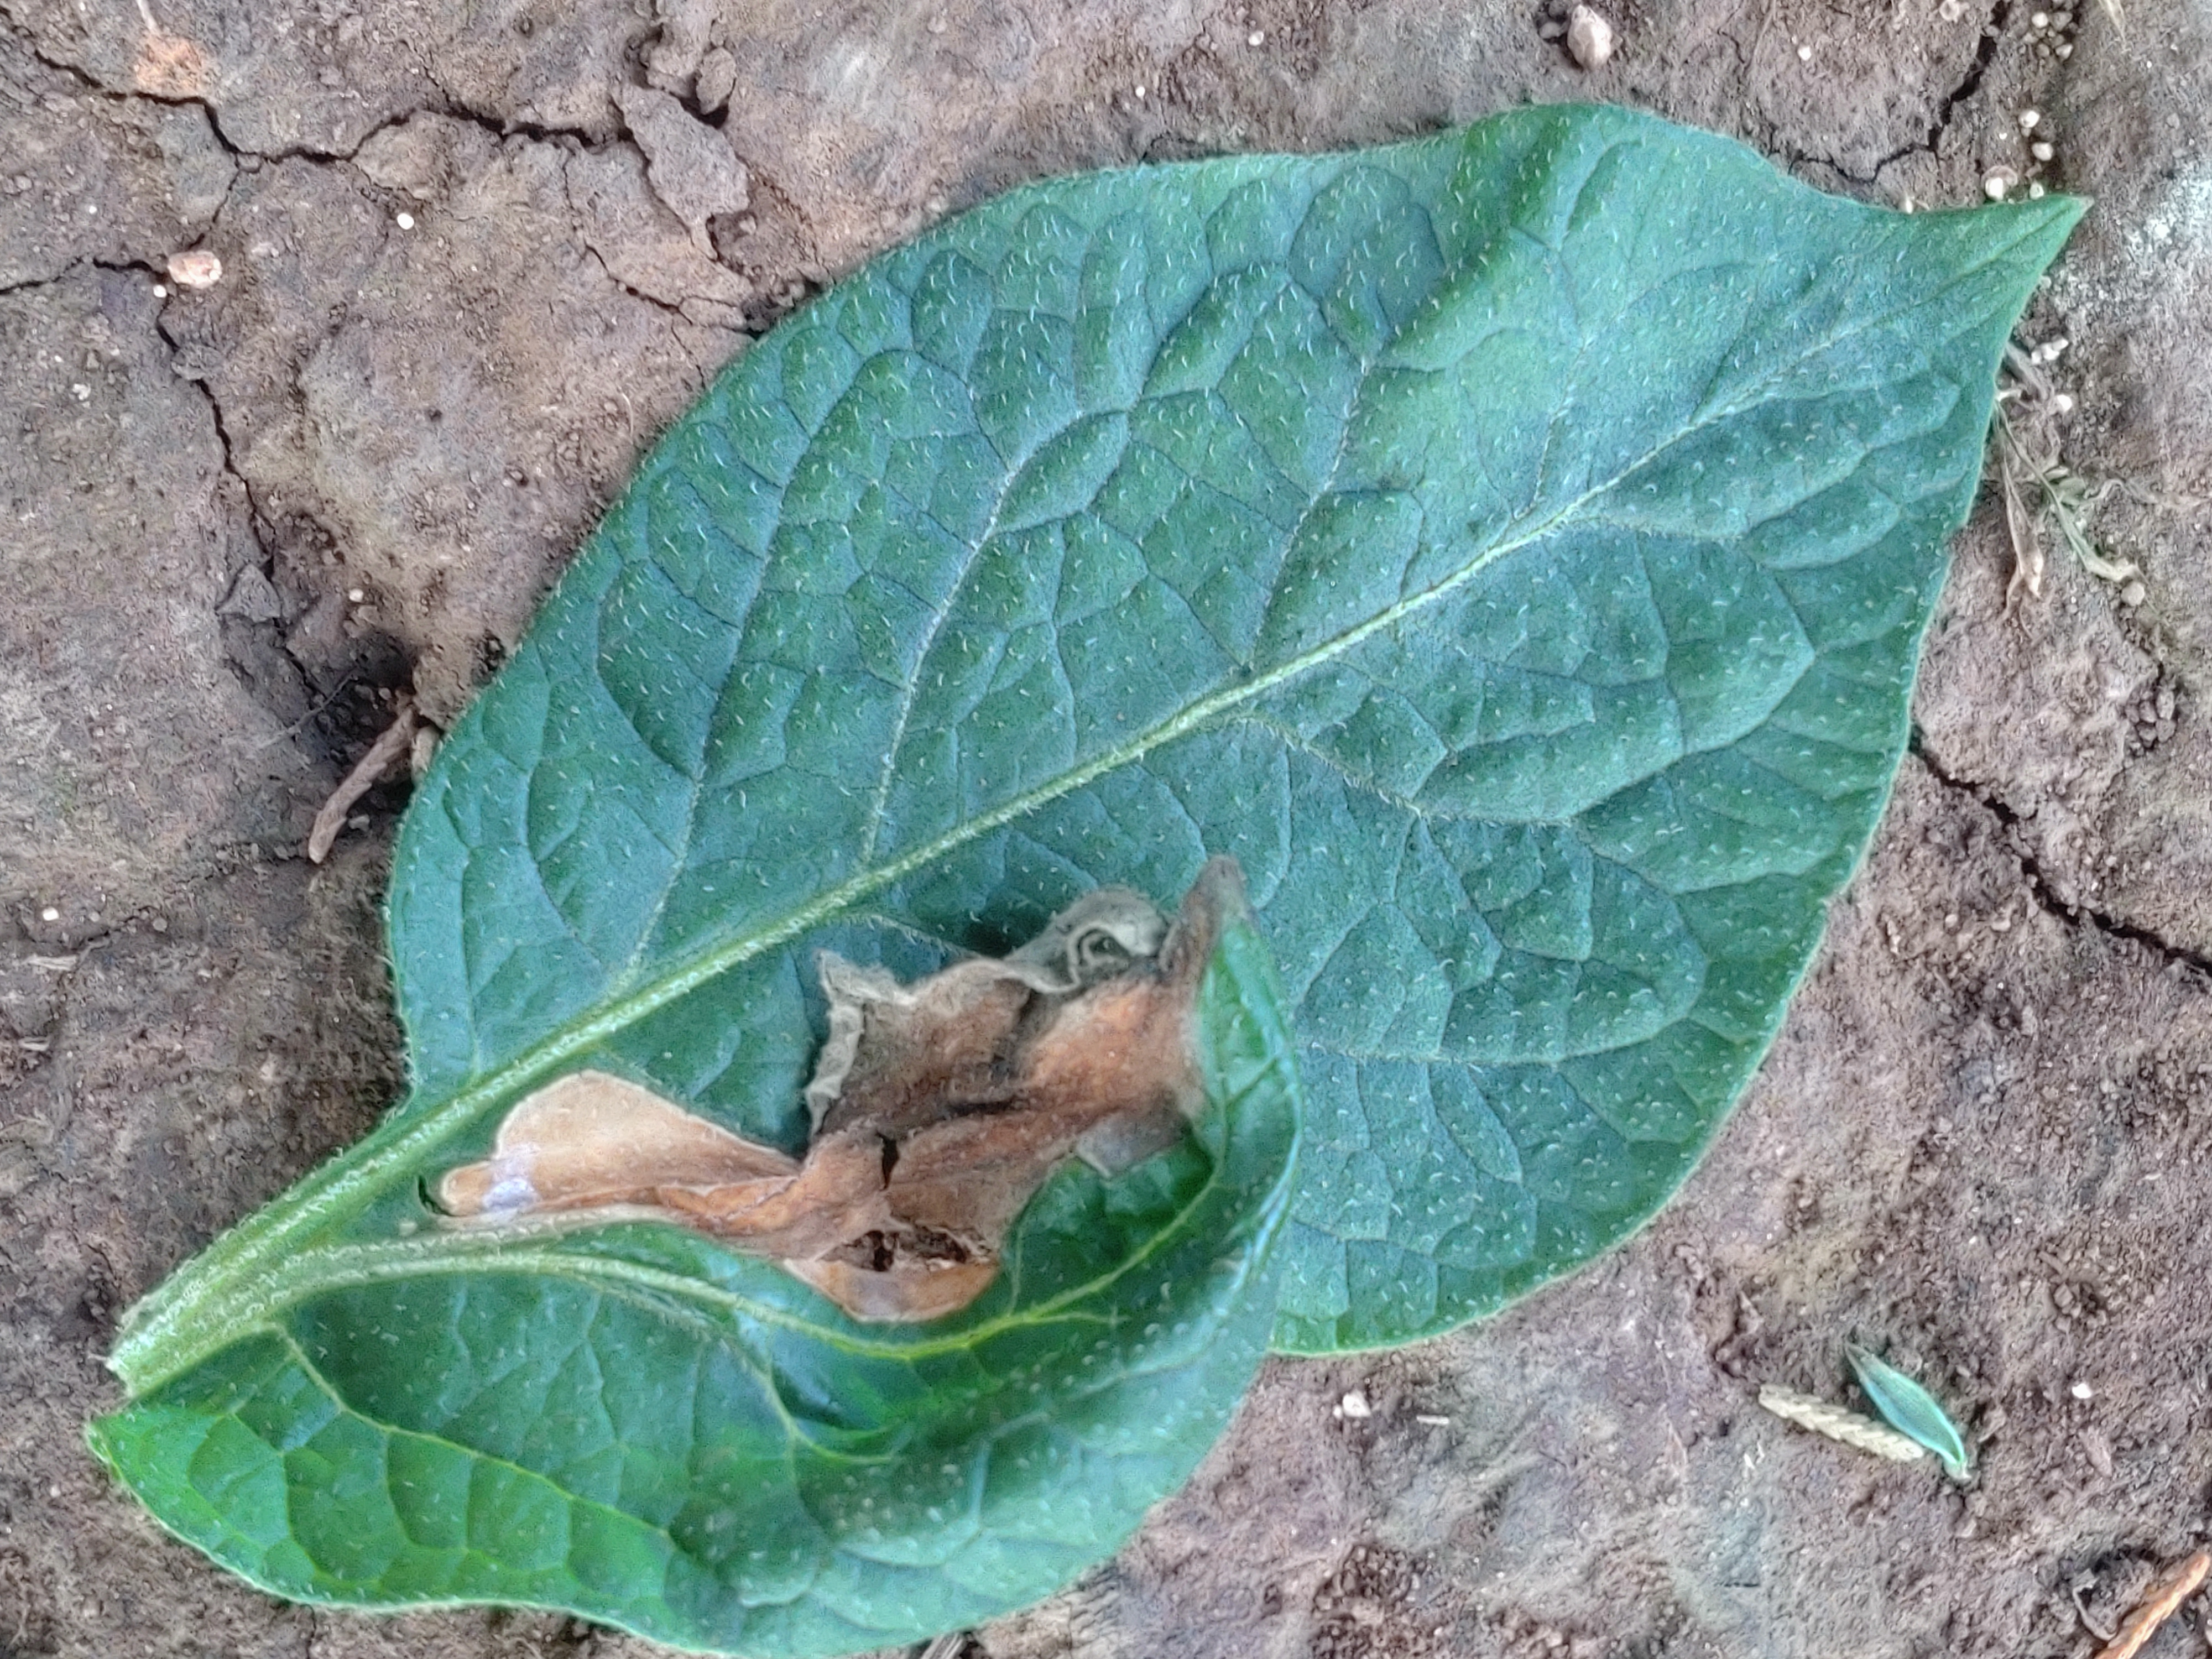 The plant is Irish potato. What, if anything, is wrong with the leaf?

early blight
